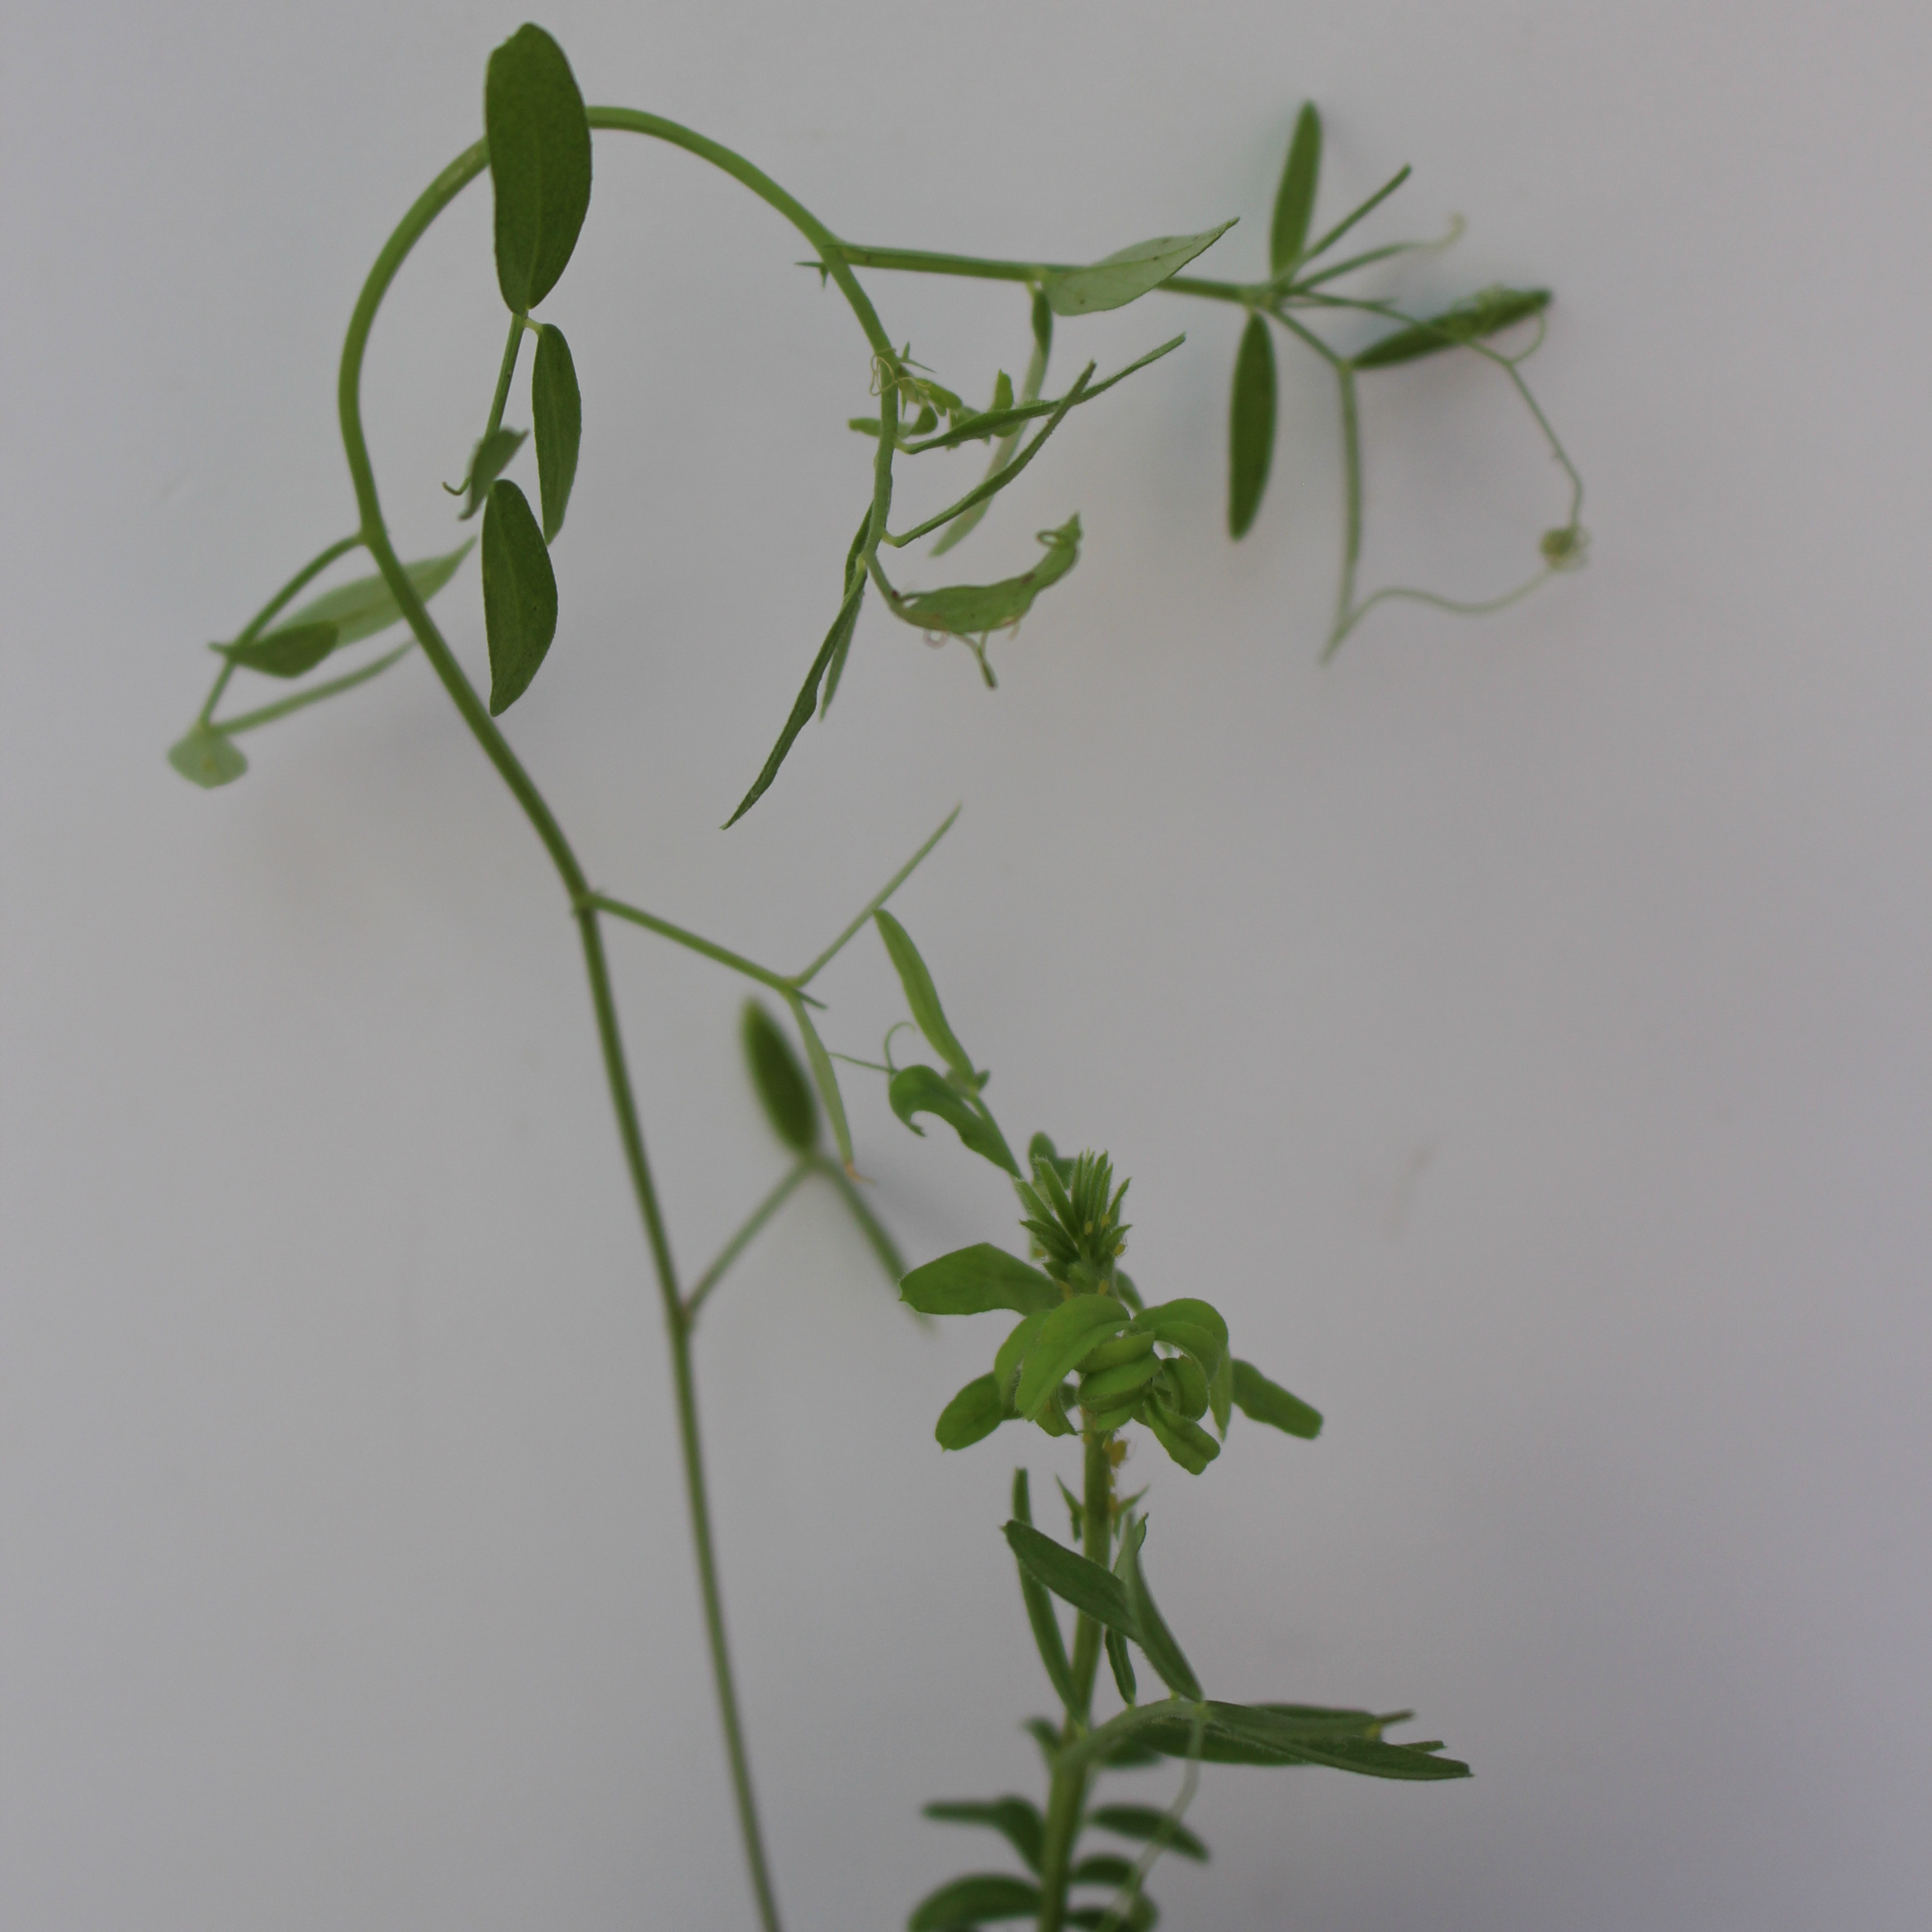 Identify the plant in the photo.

Vicia sativa
